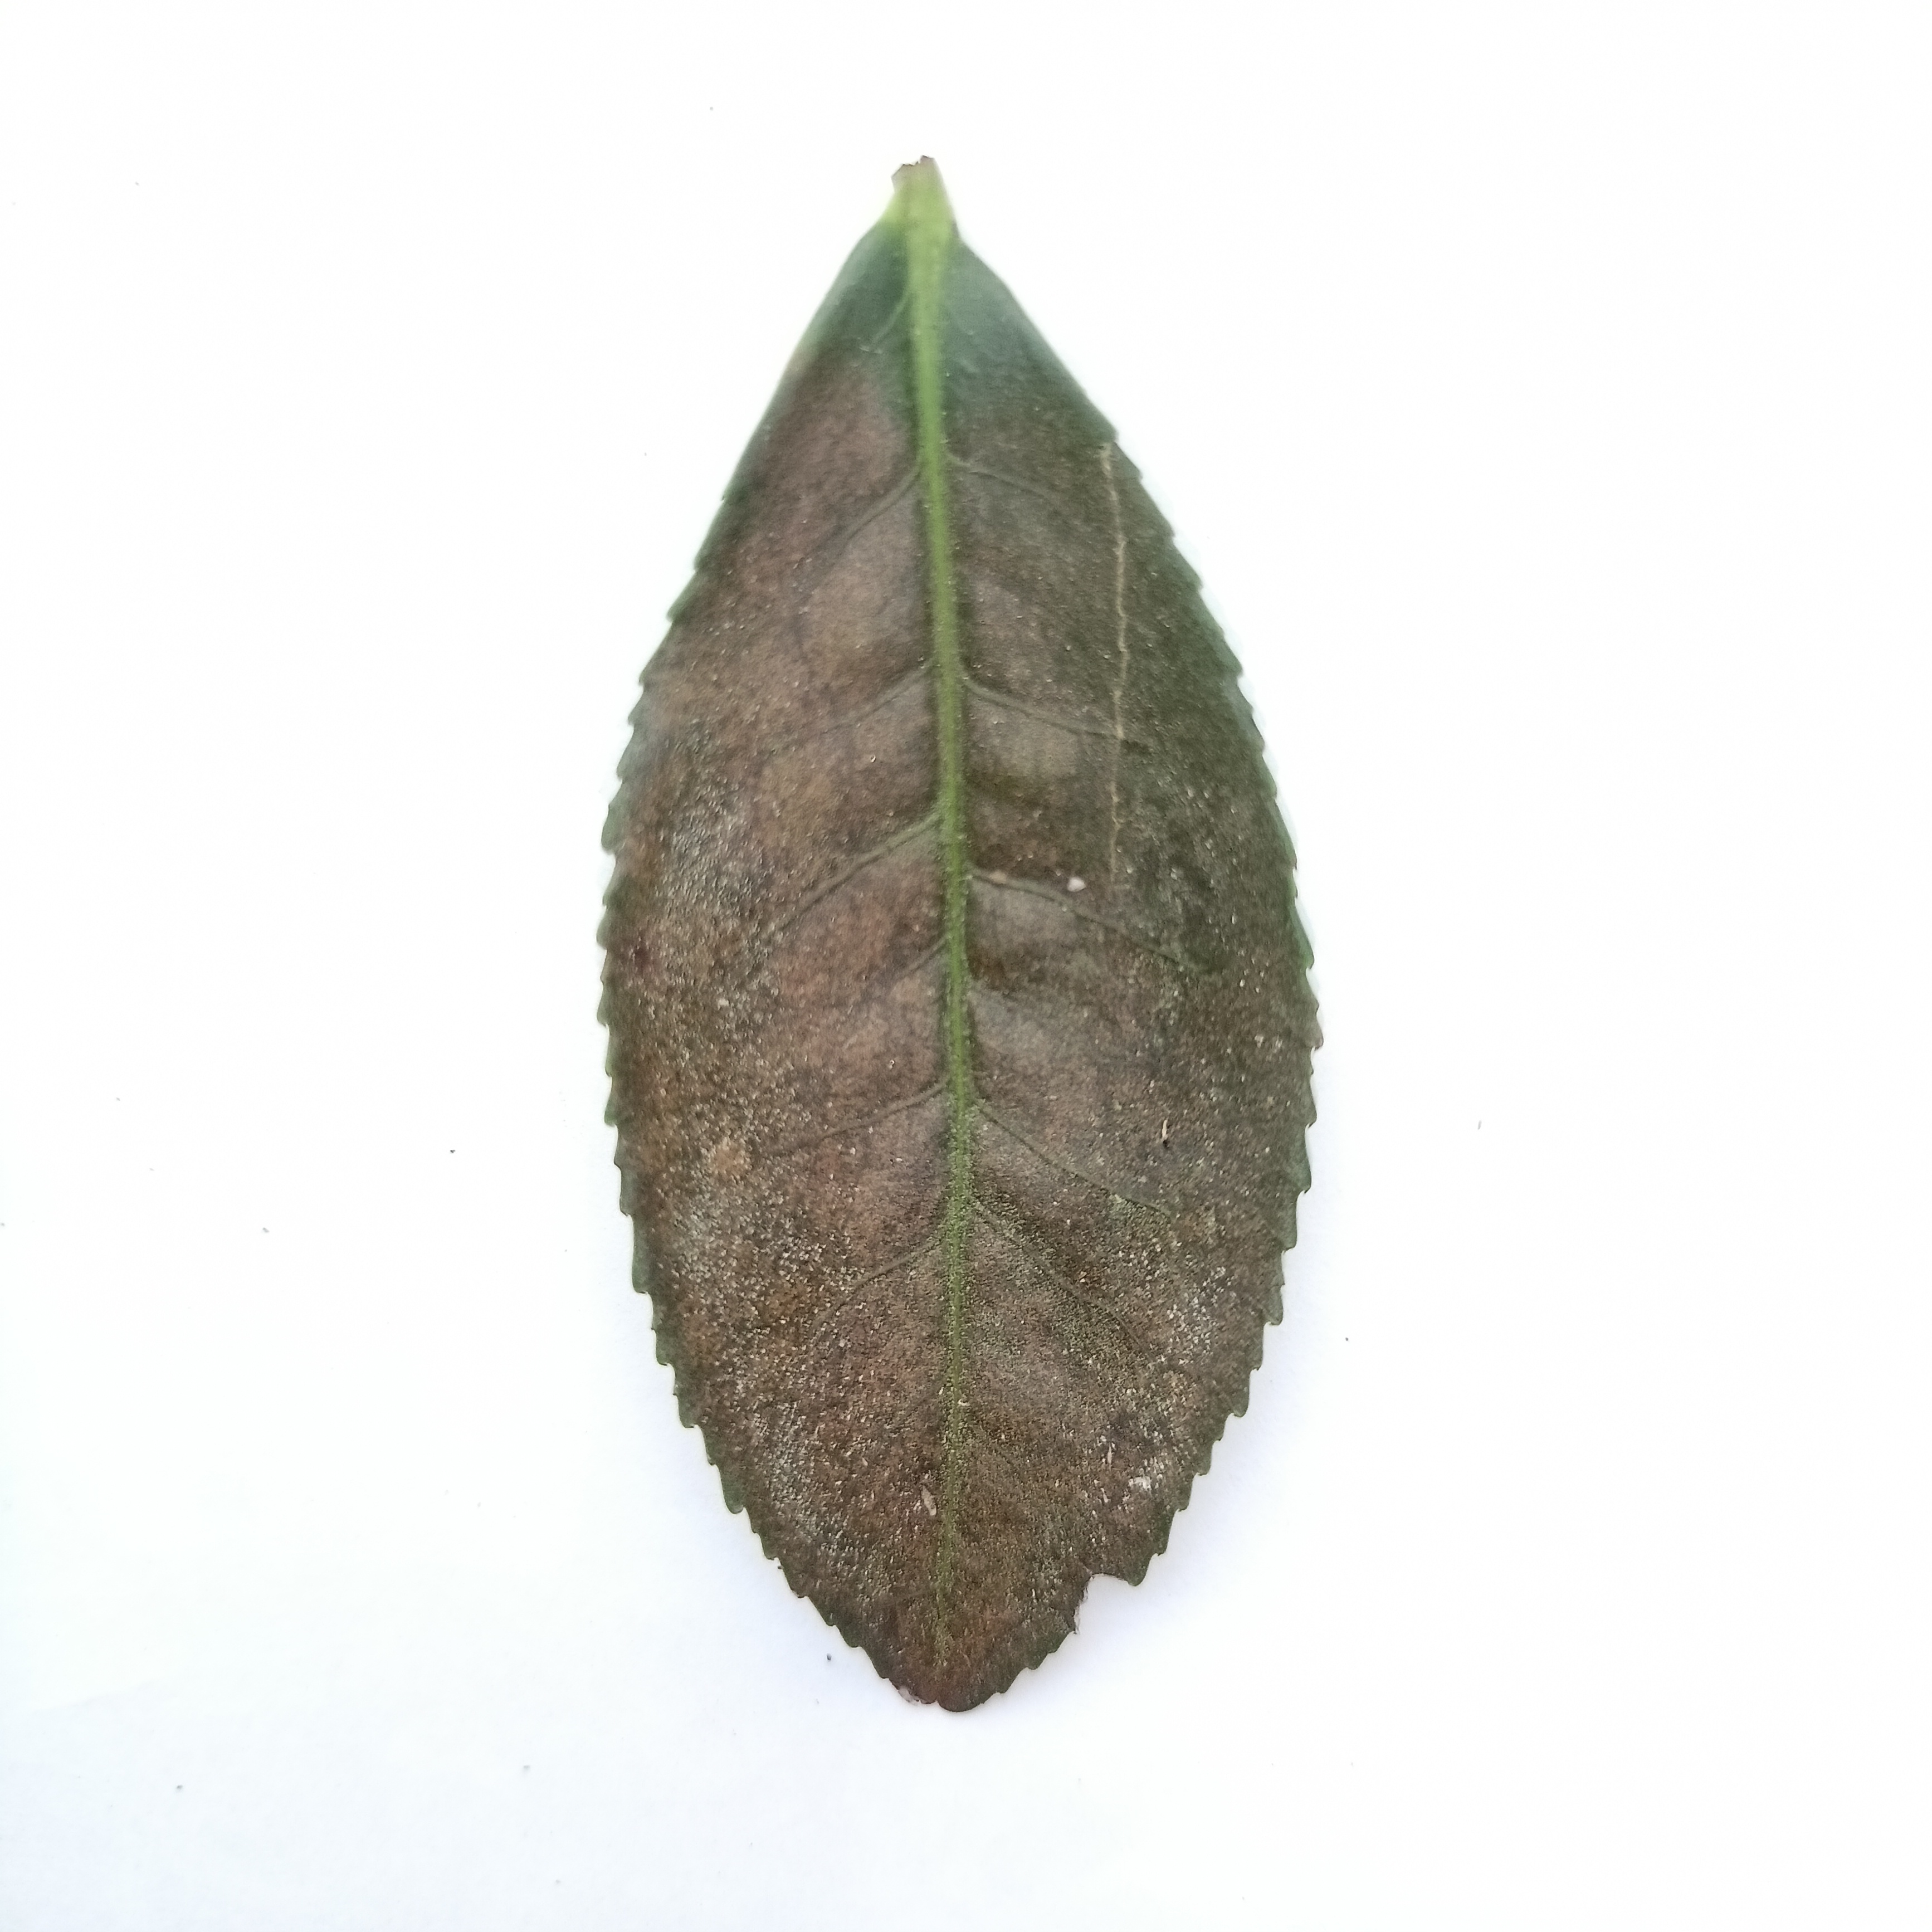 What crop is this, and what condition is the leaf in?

tea, red rust
